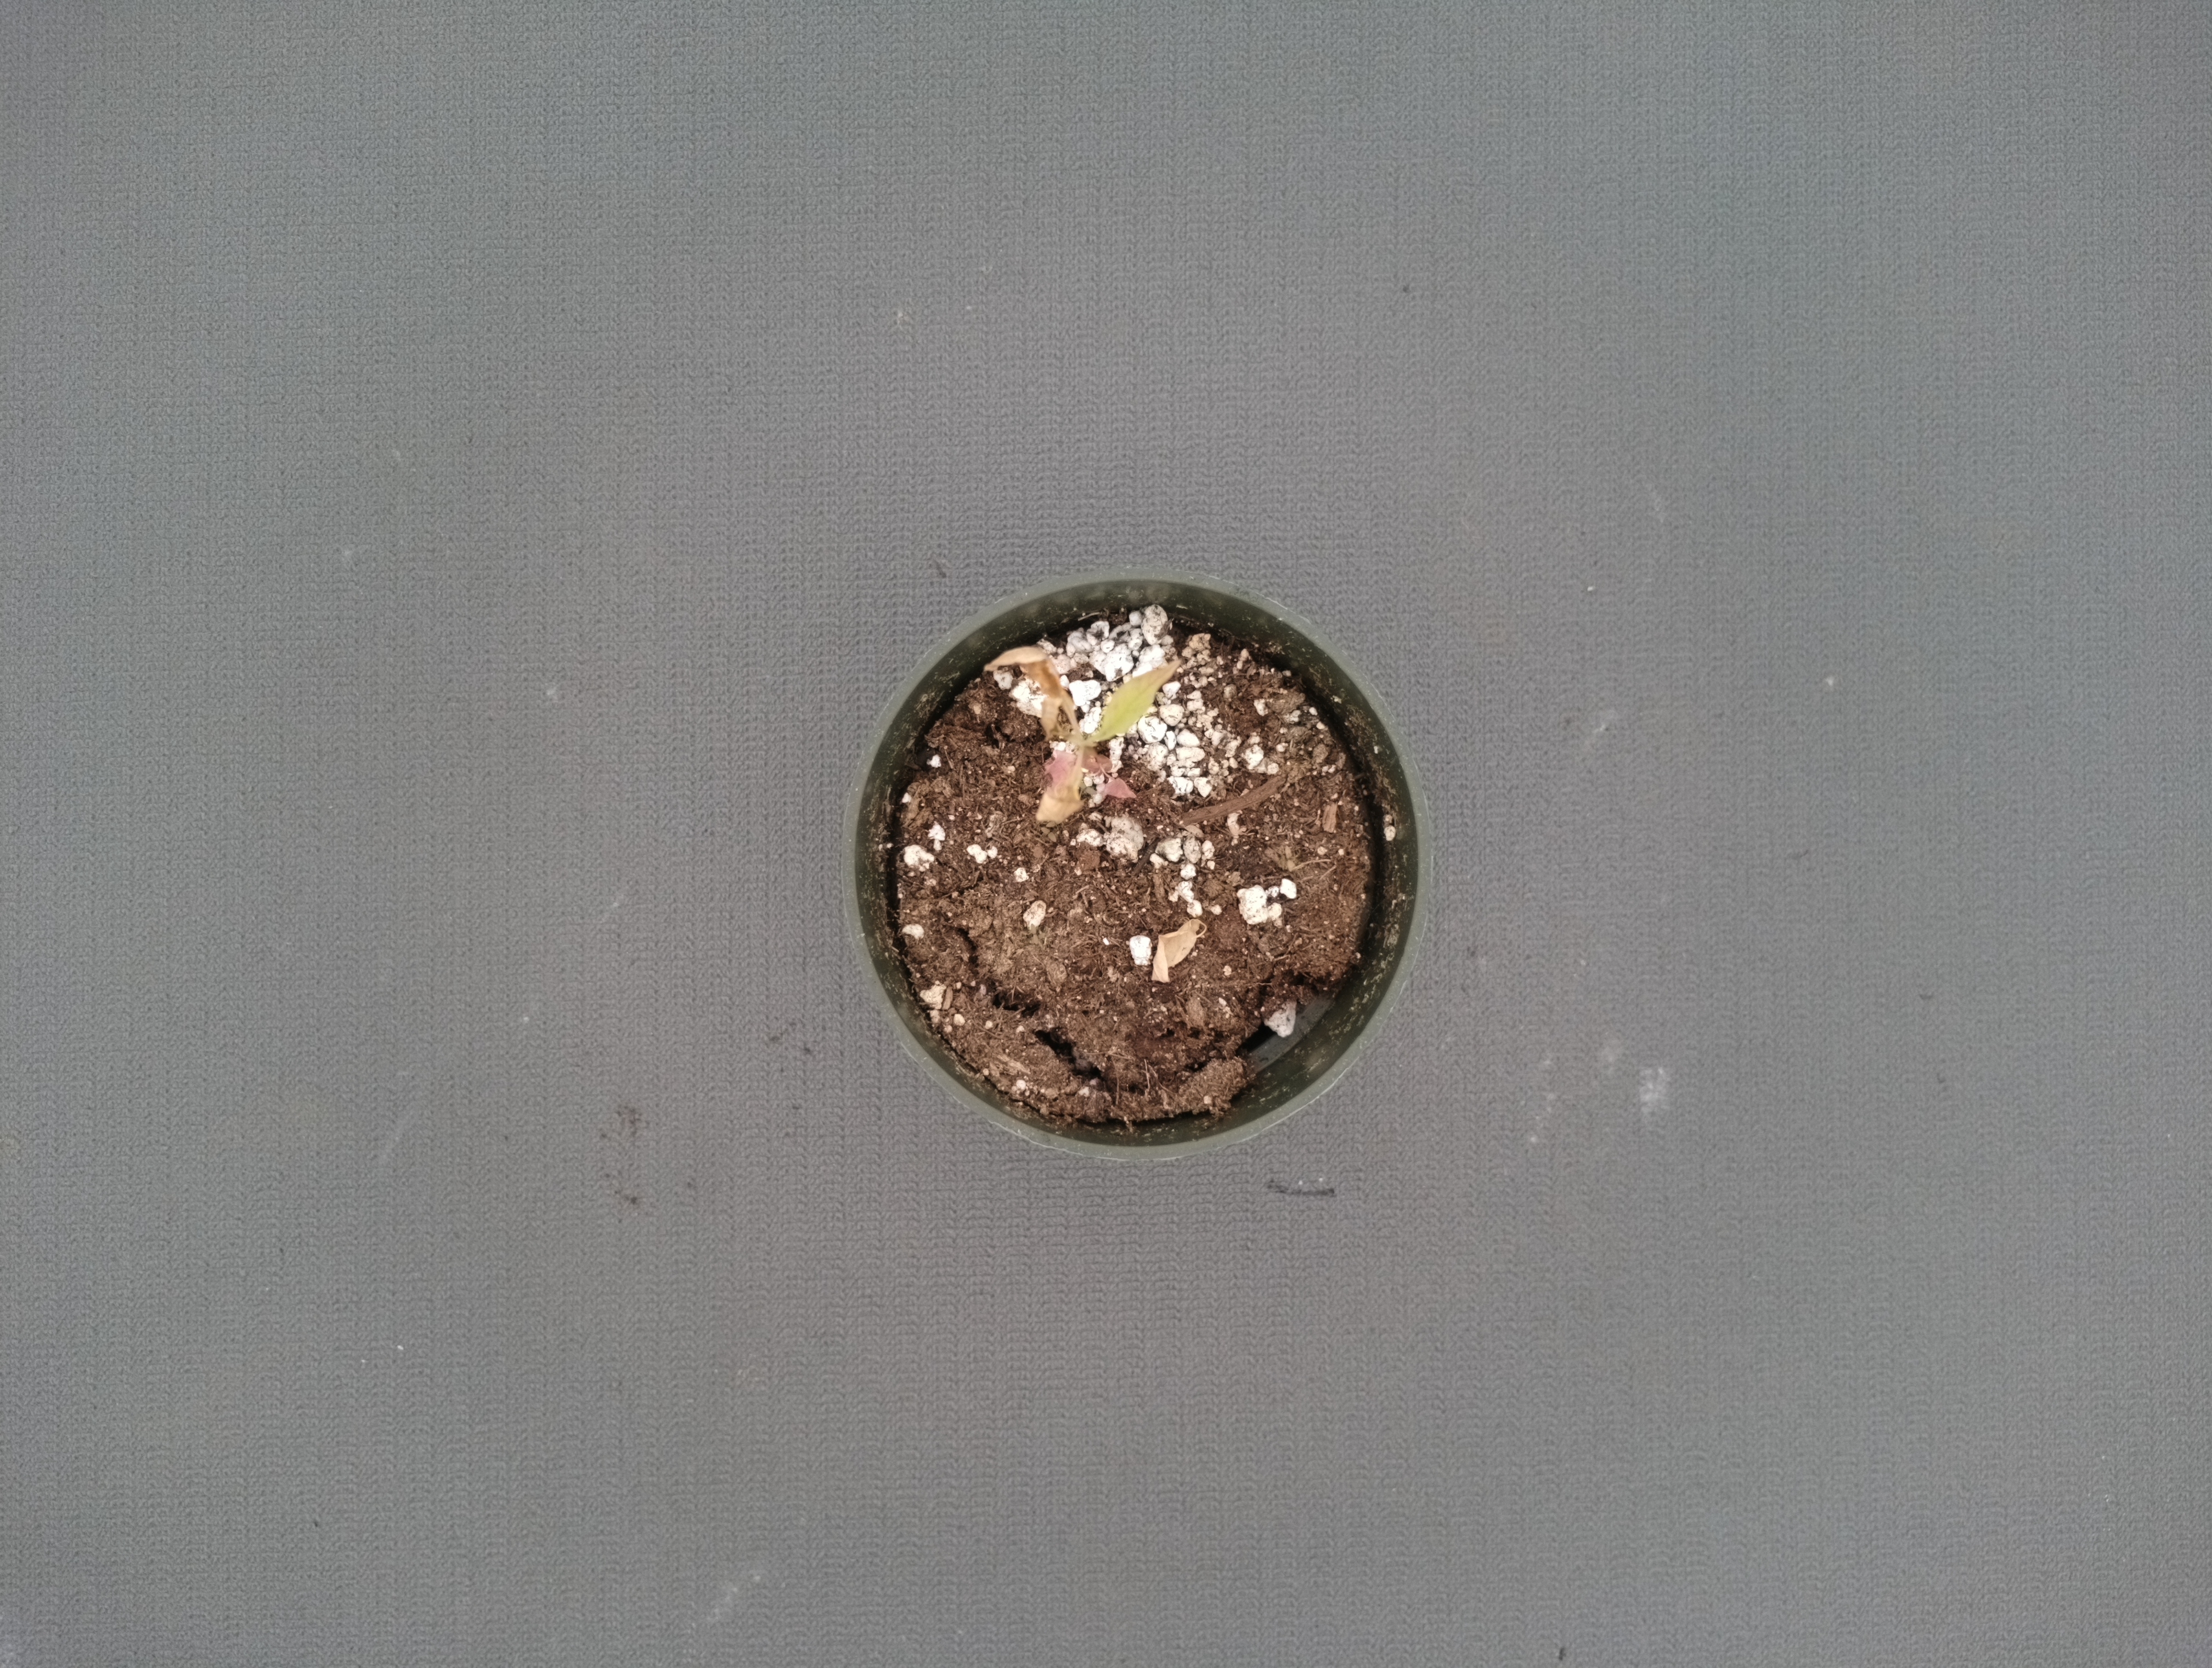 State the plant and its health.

waterhemp, necrosis only
